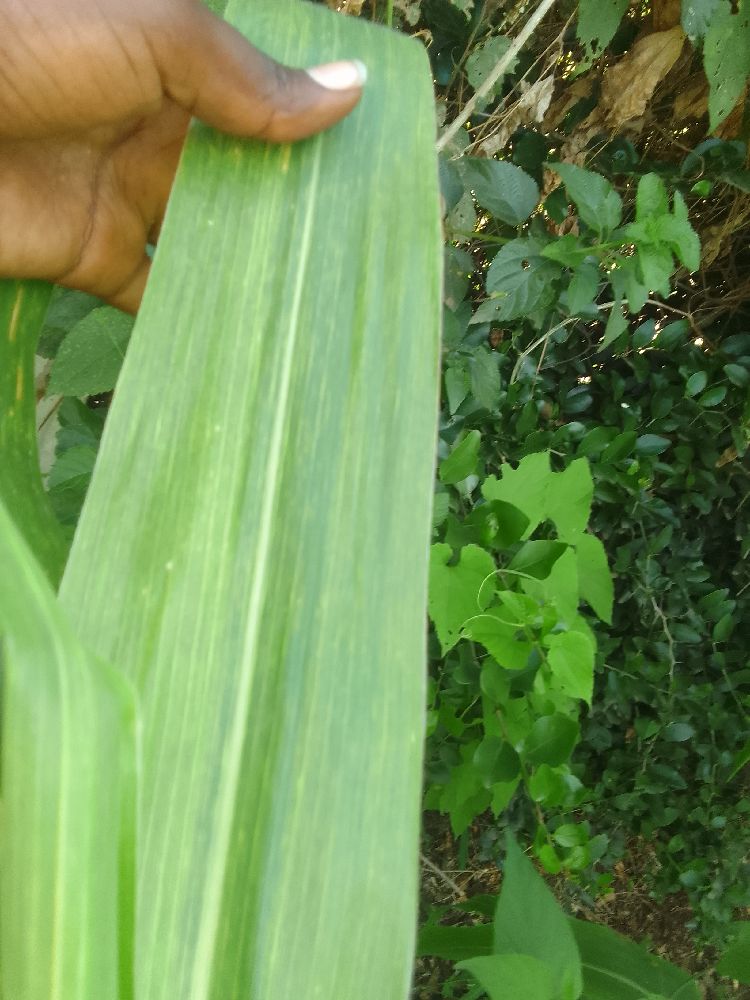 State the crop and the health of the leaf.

maize, maize lethal necrosis
